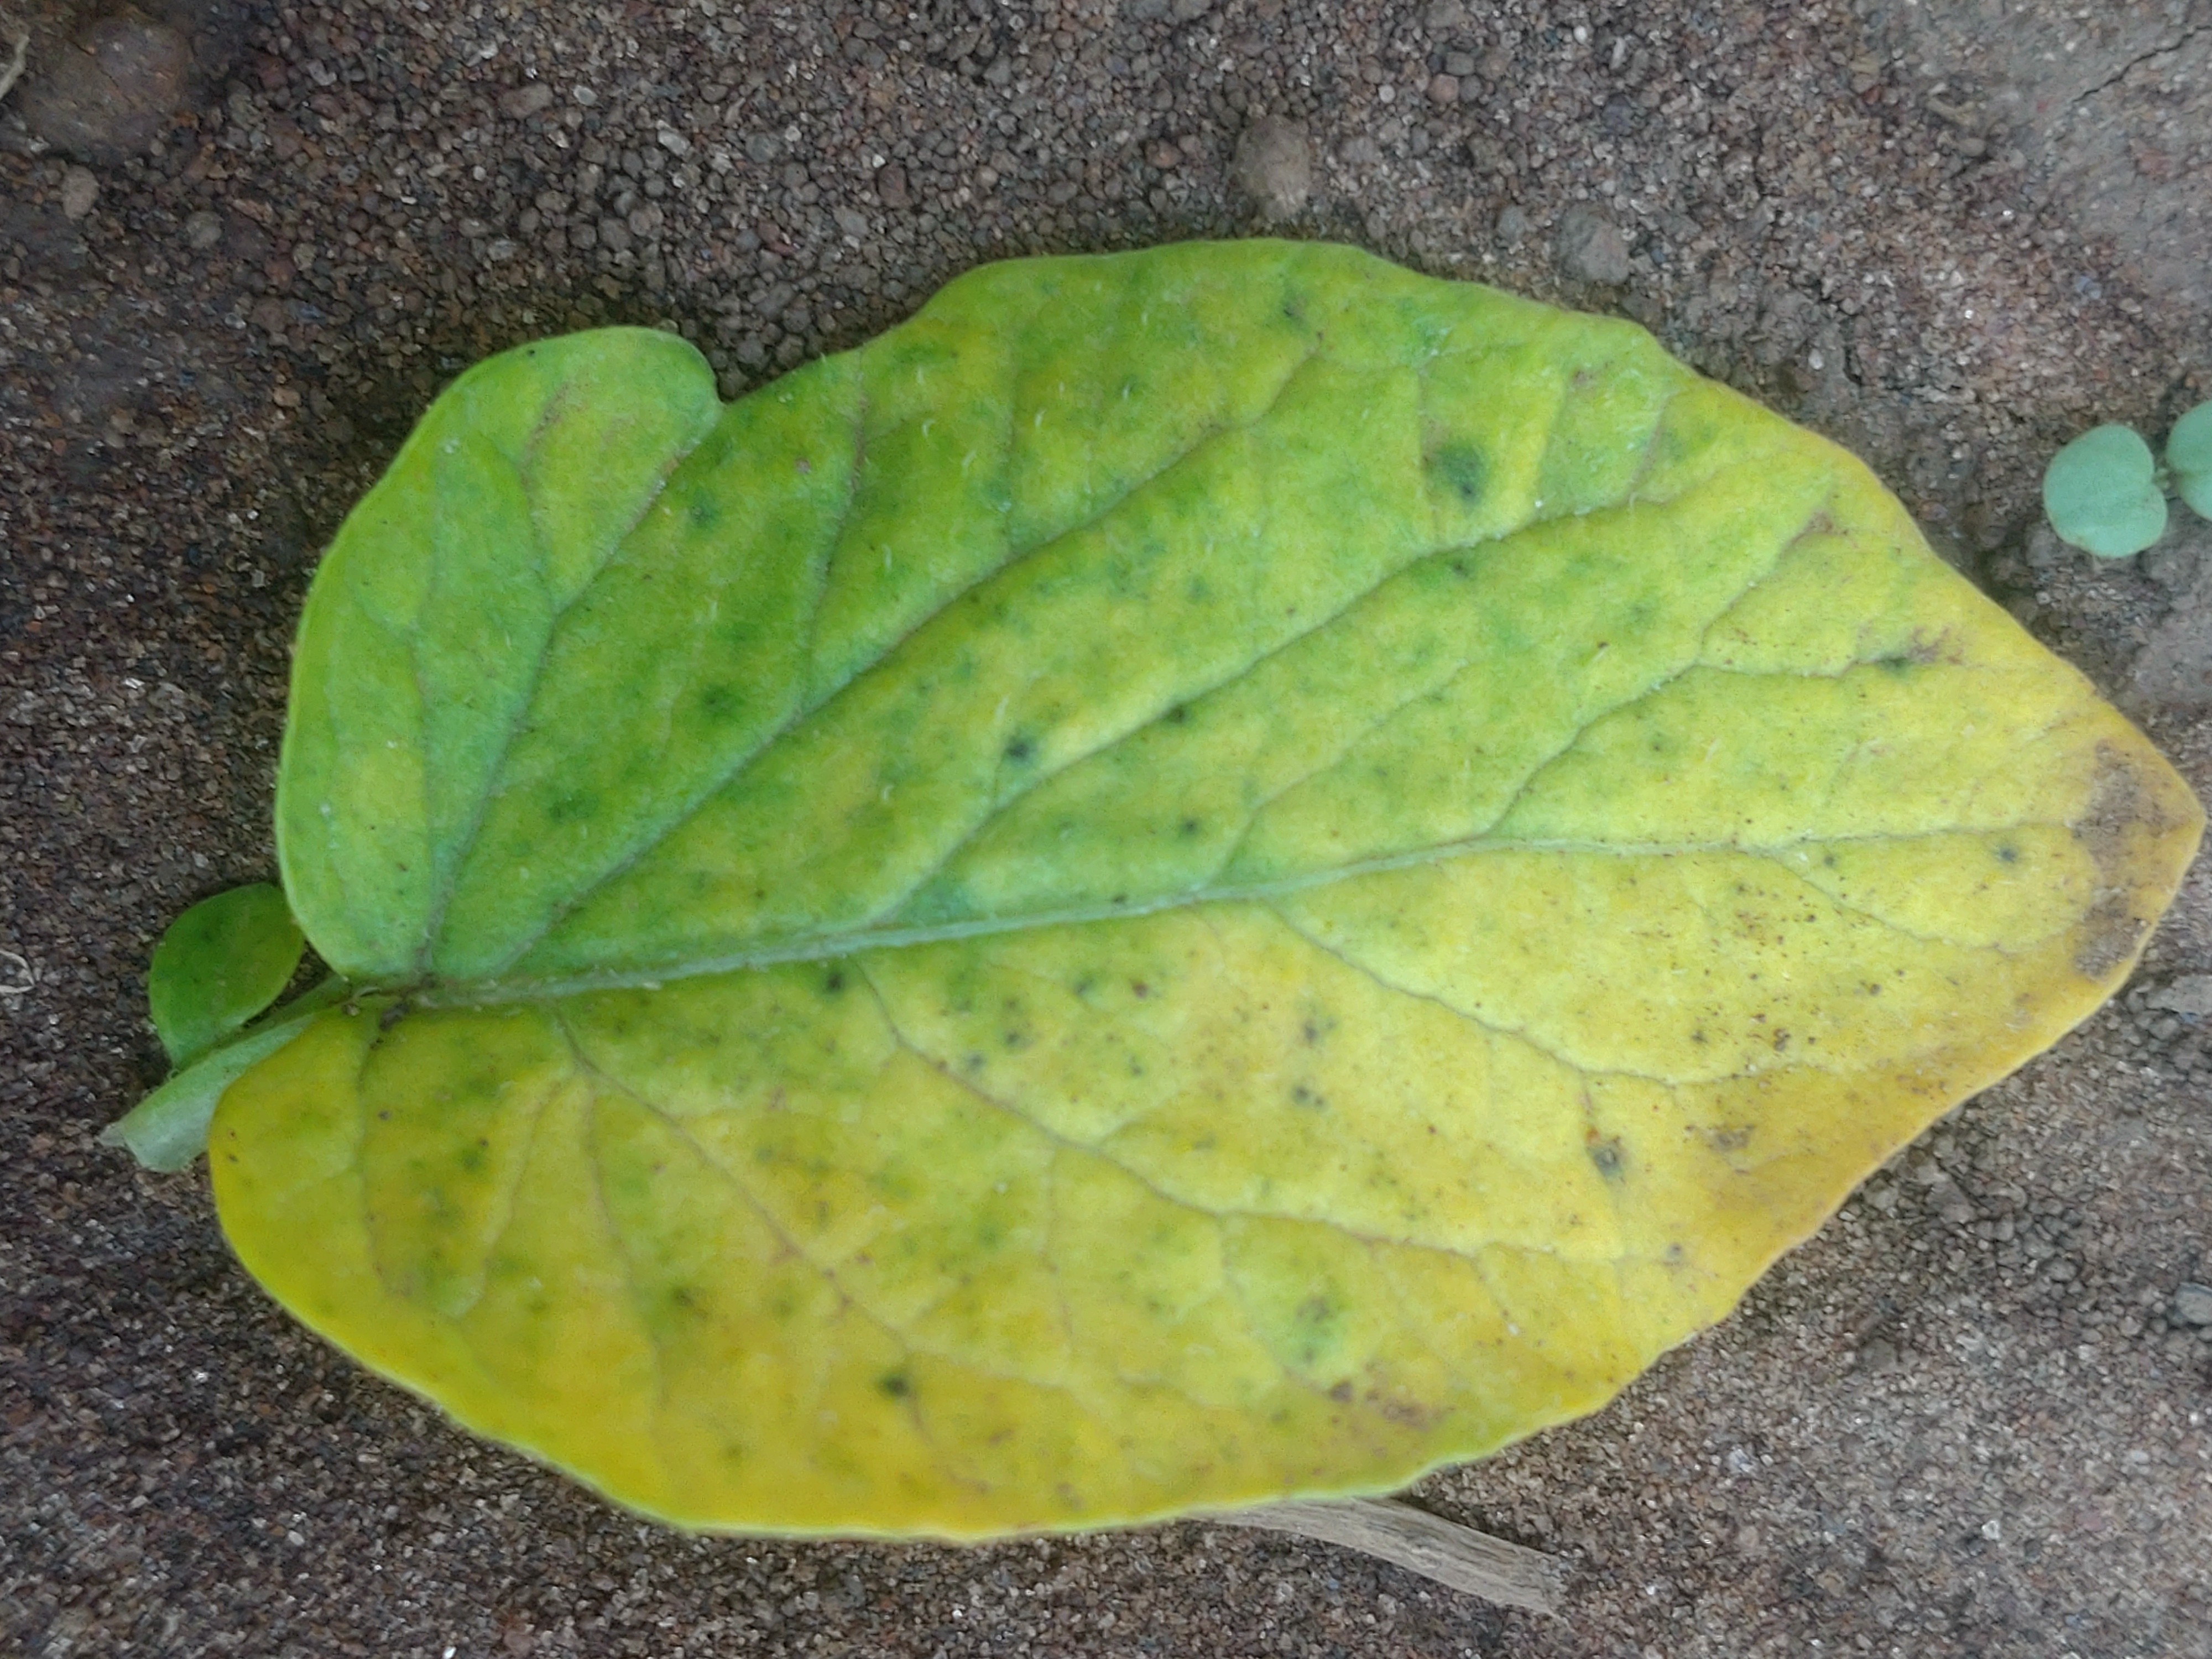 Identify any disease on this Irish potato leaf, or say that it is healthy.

late blight
